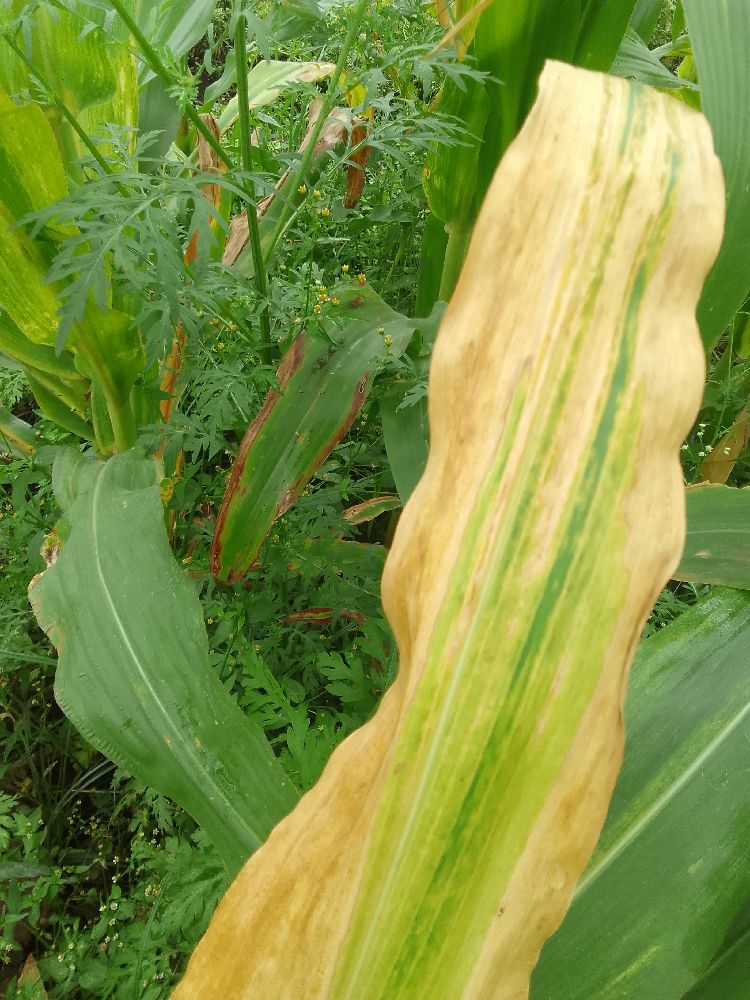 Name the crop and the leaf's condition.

maize, maize lethal necrosis
